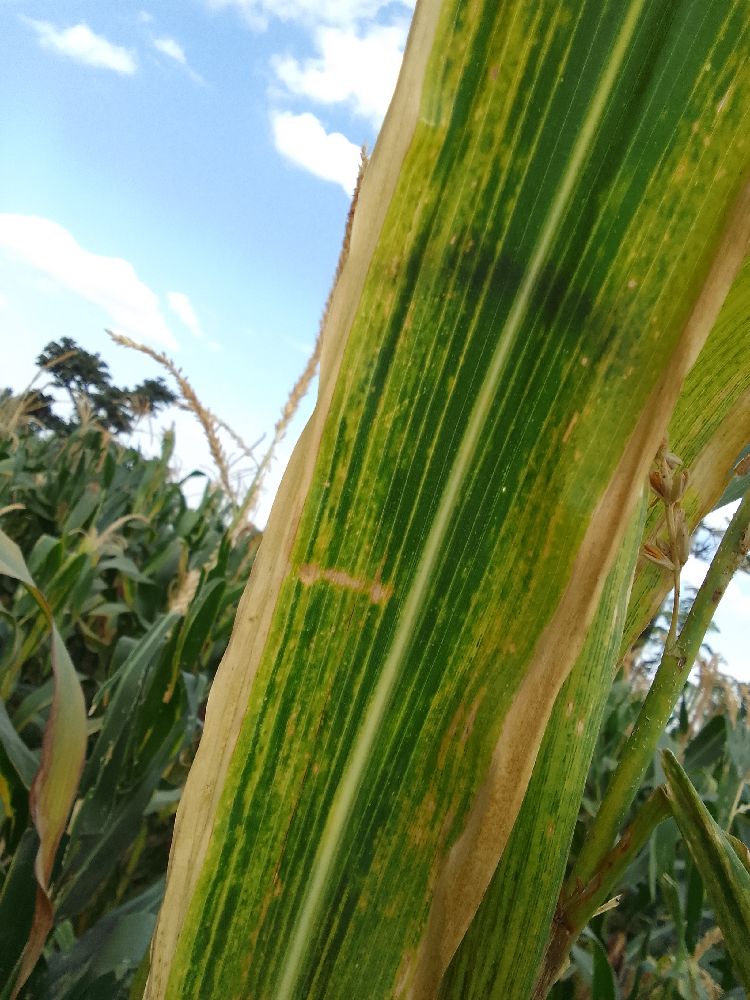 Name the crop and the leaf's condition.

maize, maize lethal necrosis
